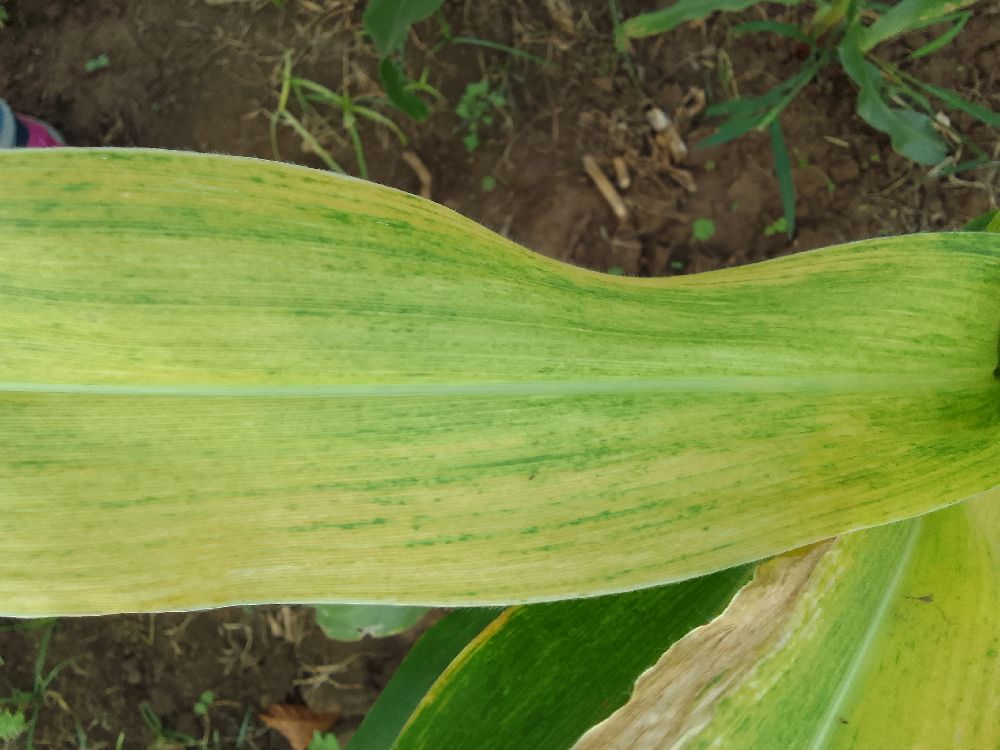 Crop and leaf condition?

maize, maize lethal necrosis
